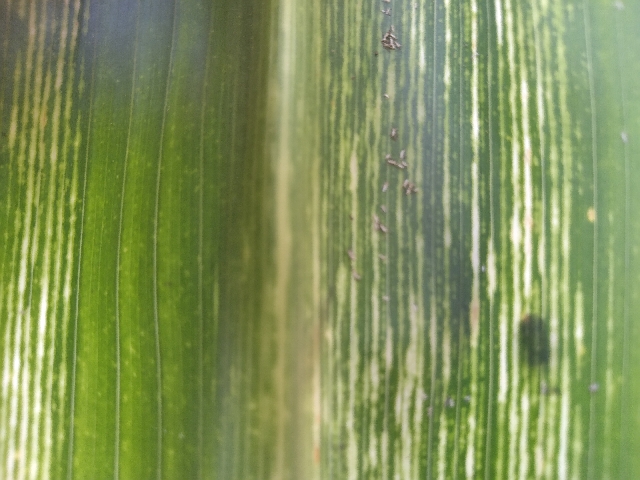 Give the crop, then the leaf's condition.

maize, maize streak virus
